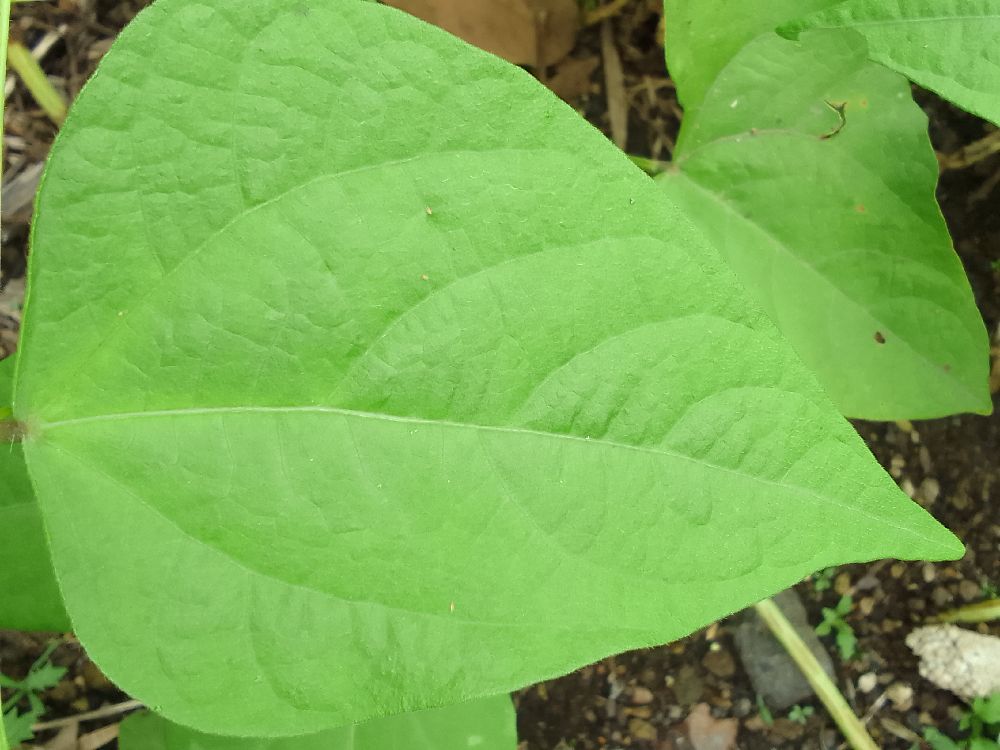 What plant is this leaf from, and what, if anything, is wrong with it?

common bean, healthy
